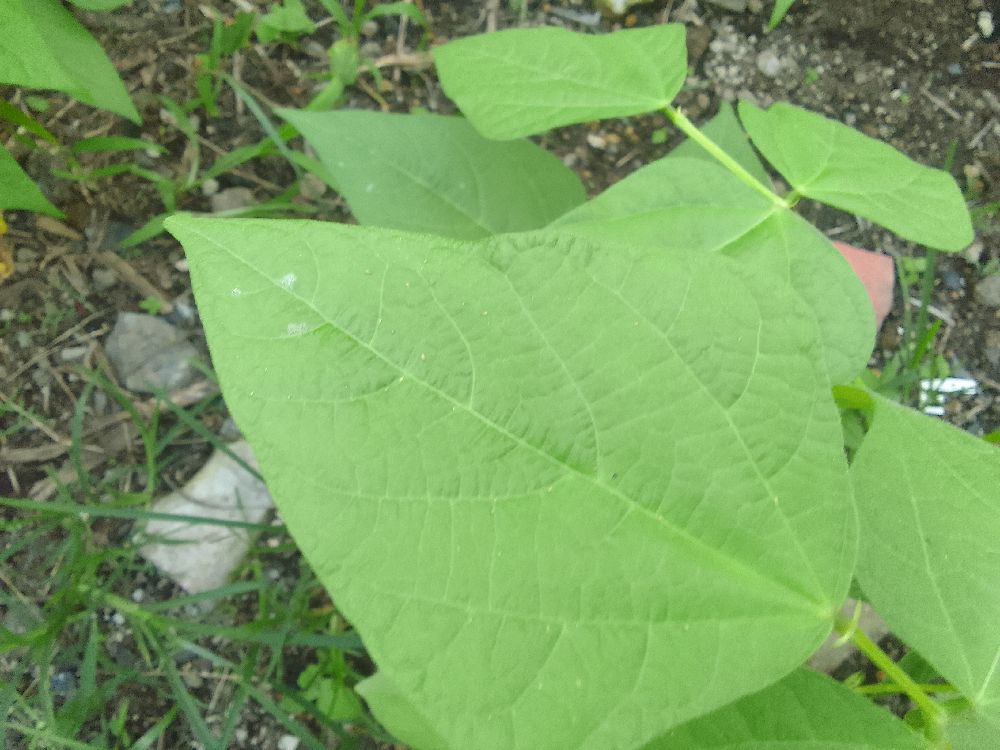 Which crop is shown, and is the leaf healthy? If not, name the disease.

common bean, healthy
